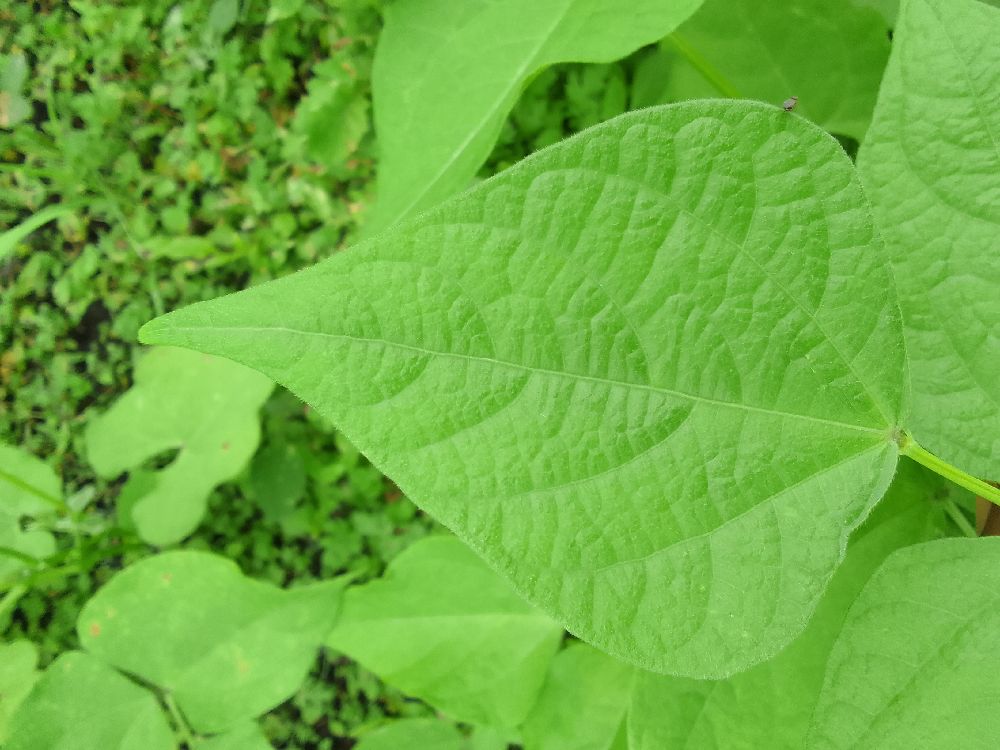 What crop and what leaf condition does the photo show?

common bean, healthy
